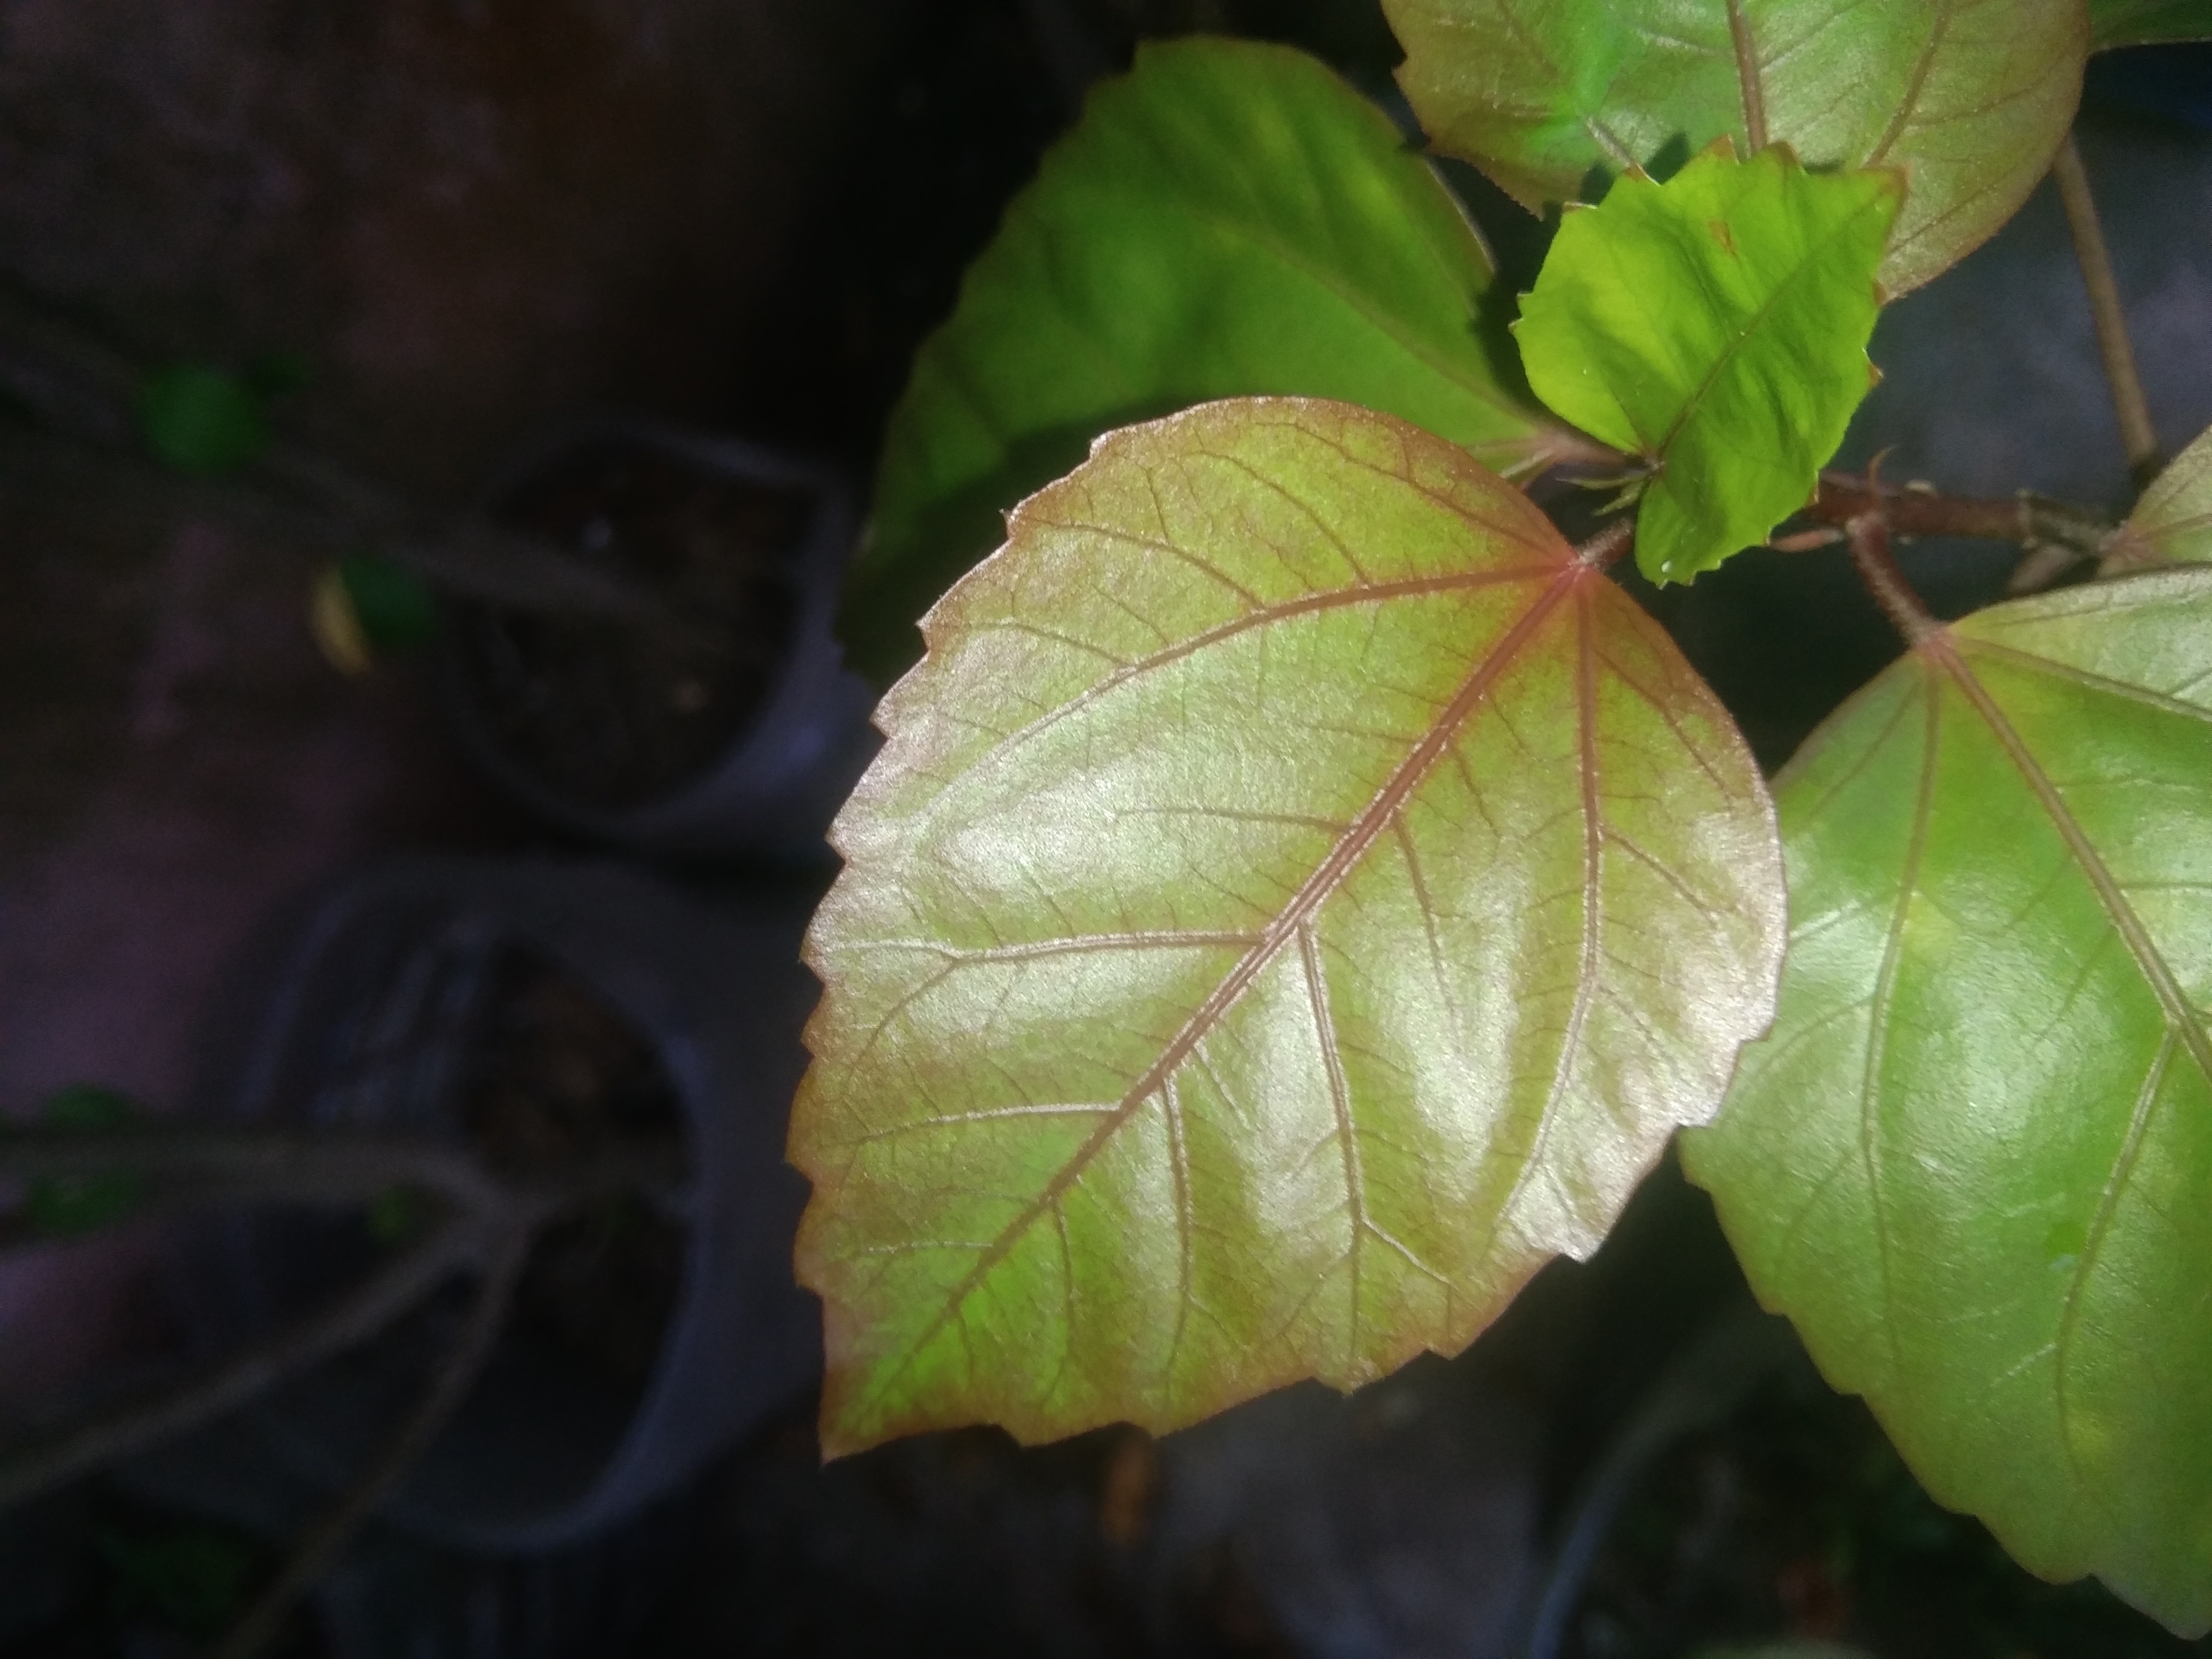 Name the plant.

hibiscus
